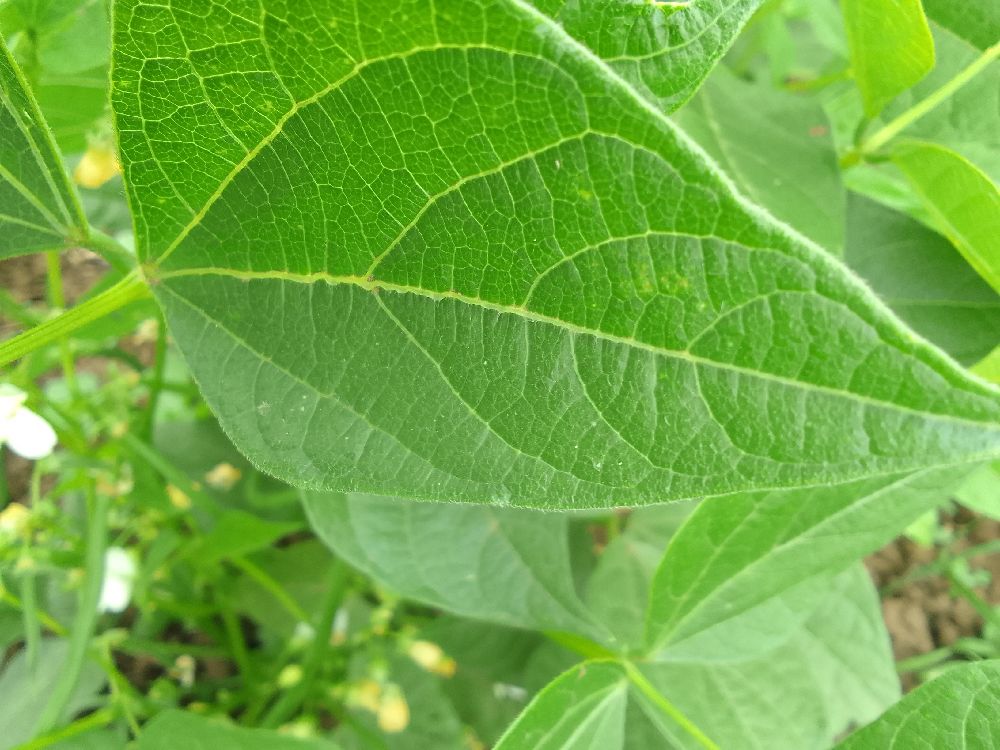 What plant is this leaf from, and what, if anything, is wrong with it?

common bean, healthy
